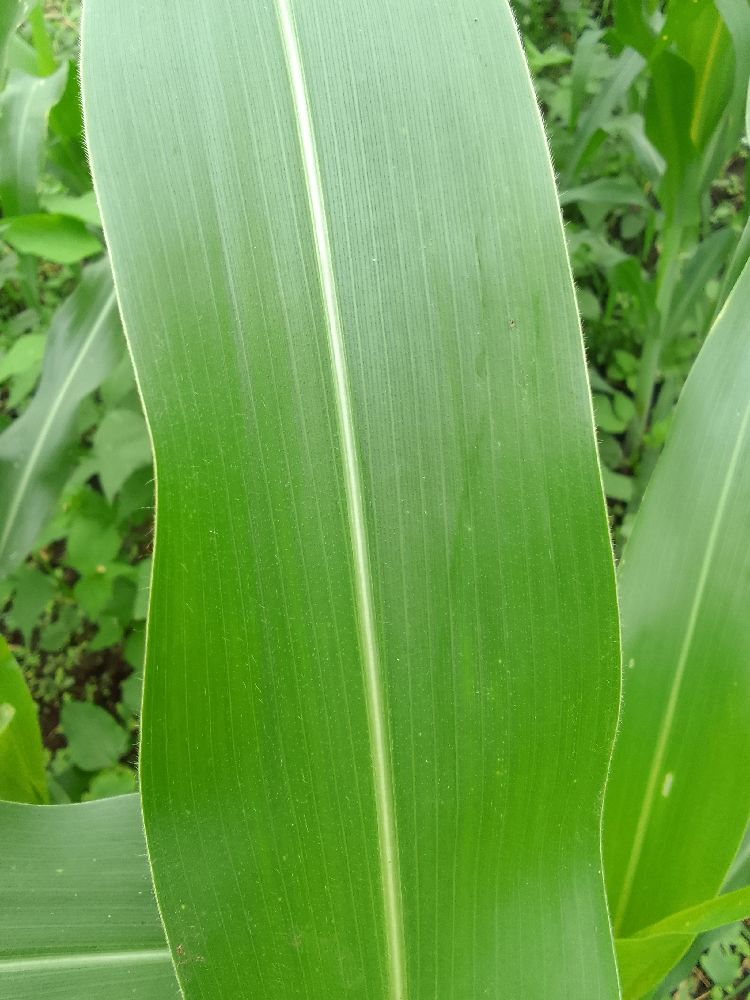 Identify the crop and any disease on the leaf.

maize, healthy
